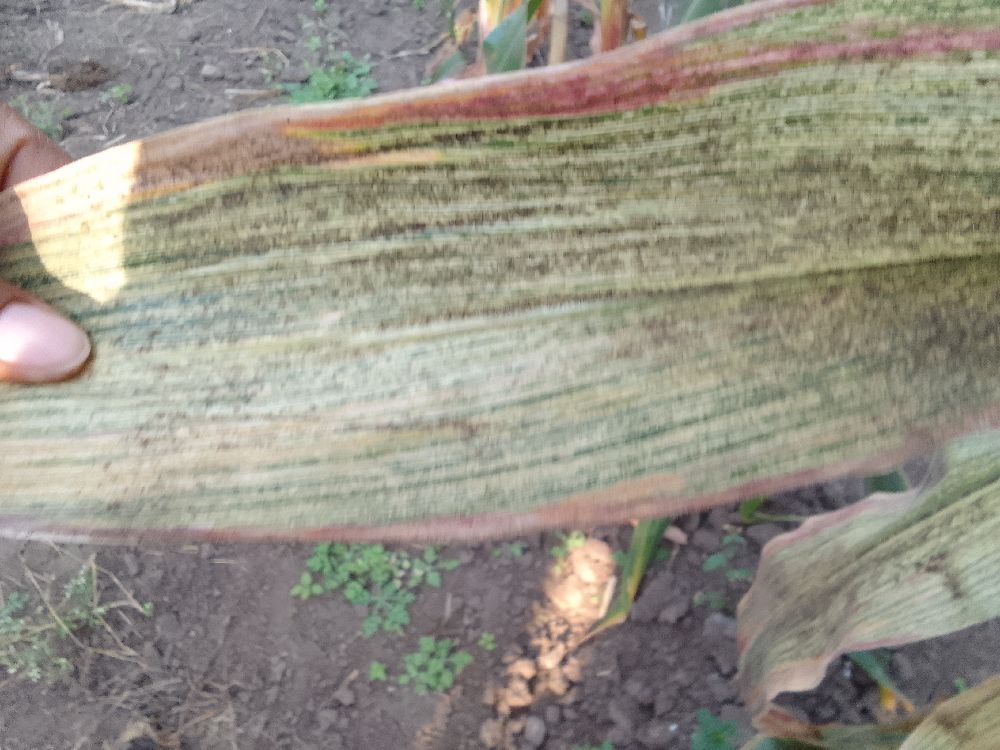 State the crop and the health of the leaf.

maize, maize streak virus
